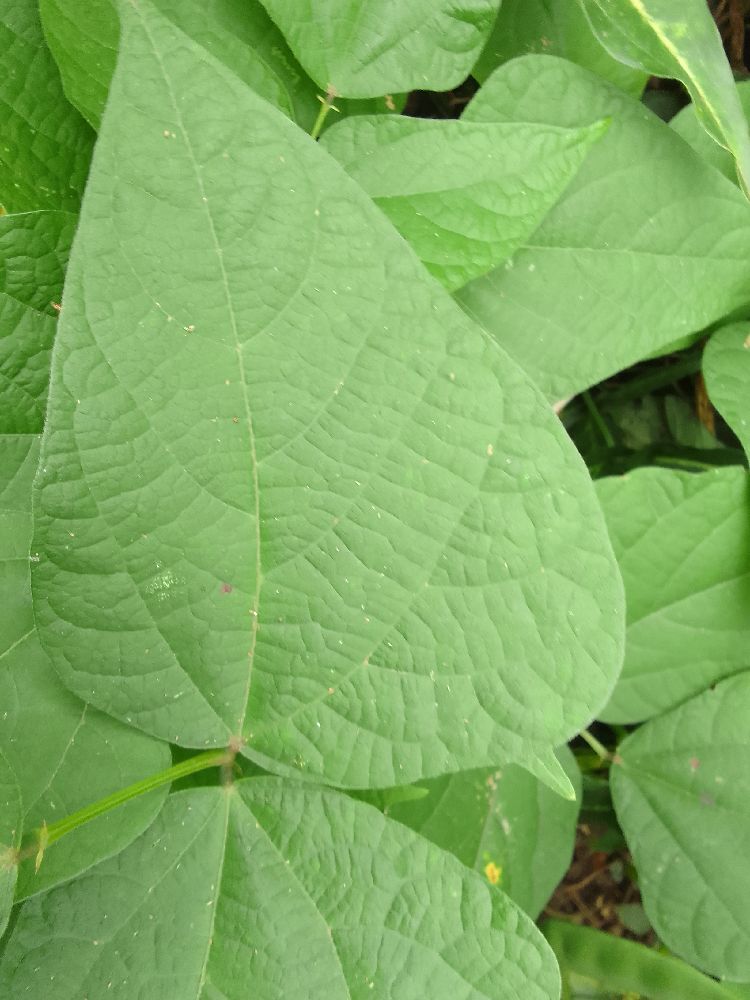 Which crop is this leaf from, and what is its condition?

common bean, healthy
